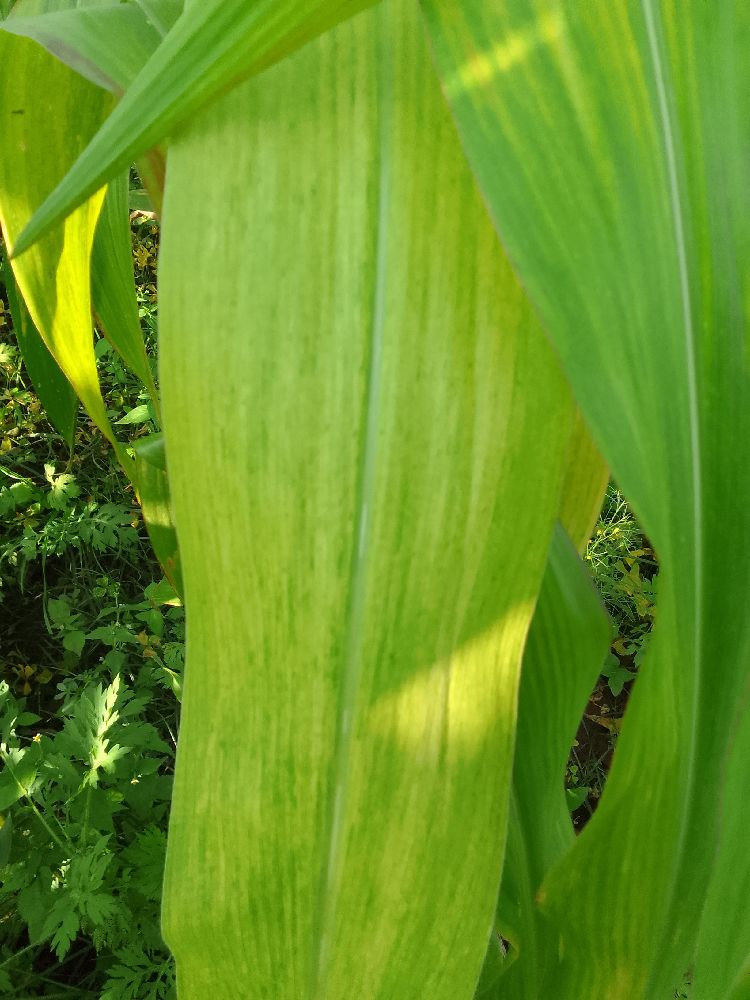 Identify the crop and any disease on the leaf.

maize, maize lethal necrosis
